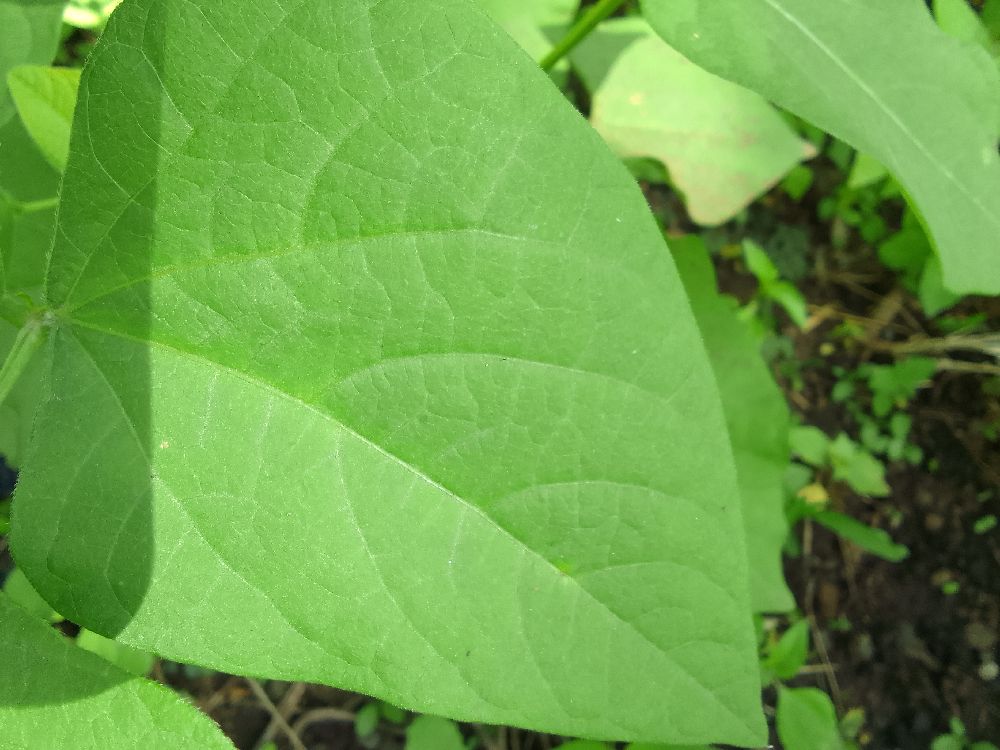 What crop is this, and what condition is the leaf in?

common bean, healthy
